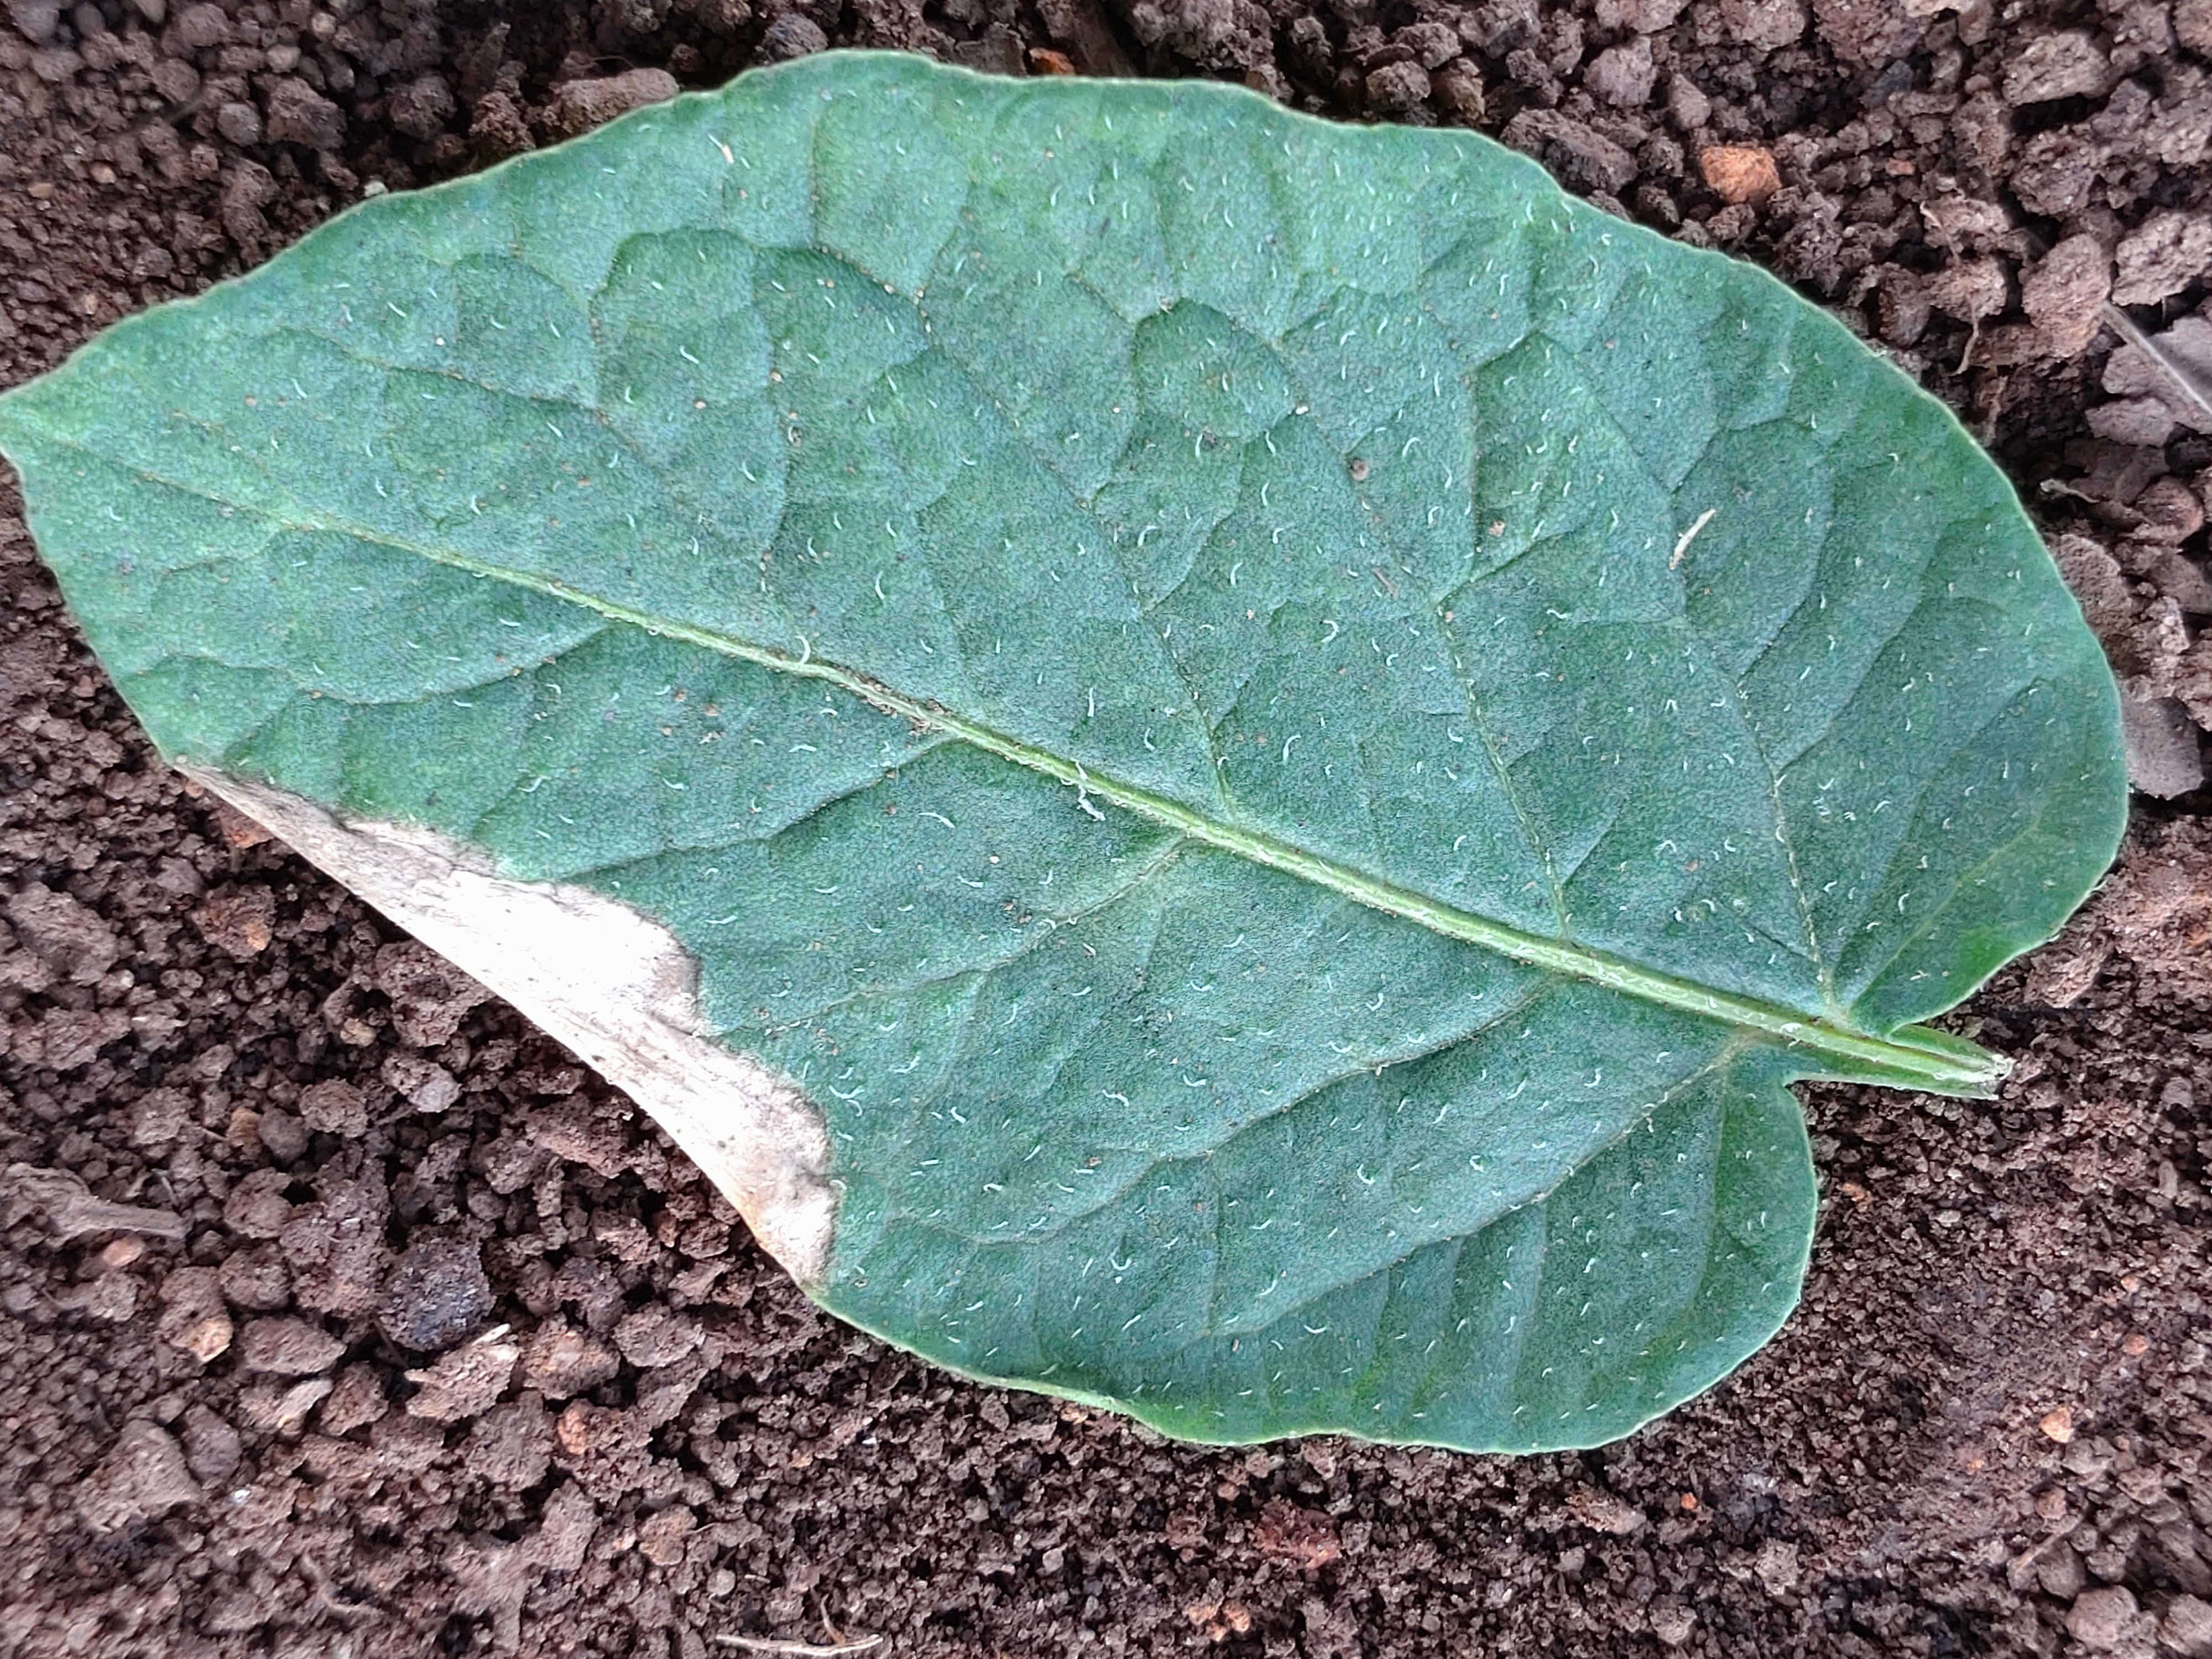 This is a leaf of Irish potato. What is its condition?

early blight
